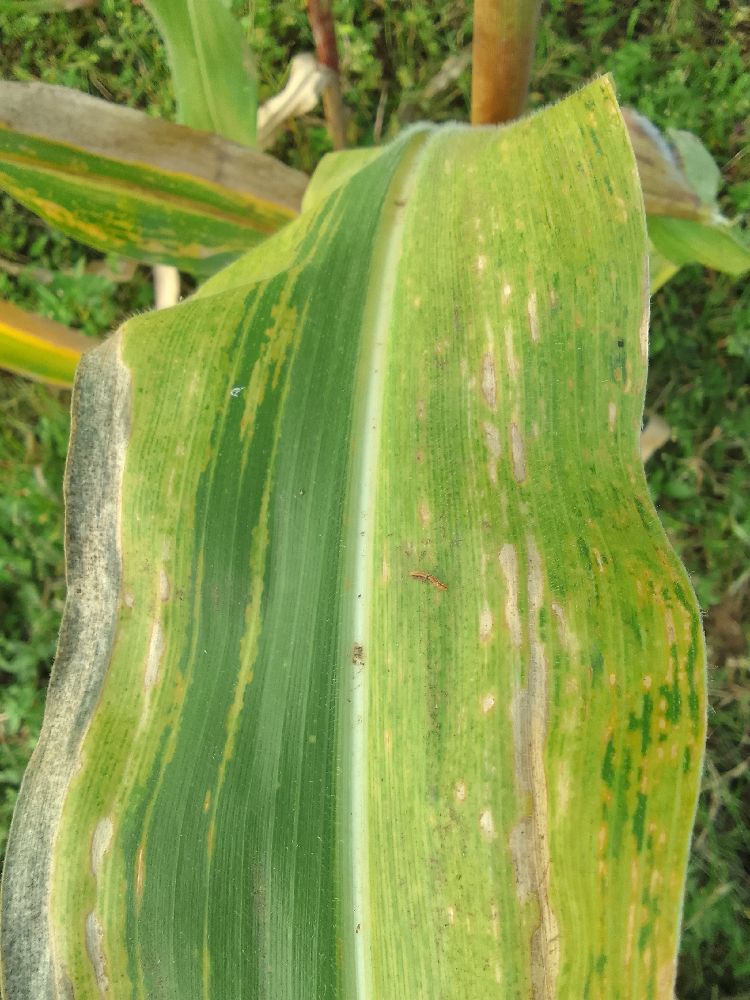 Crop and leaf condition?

maize, maize lethal necrosis
